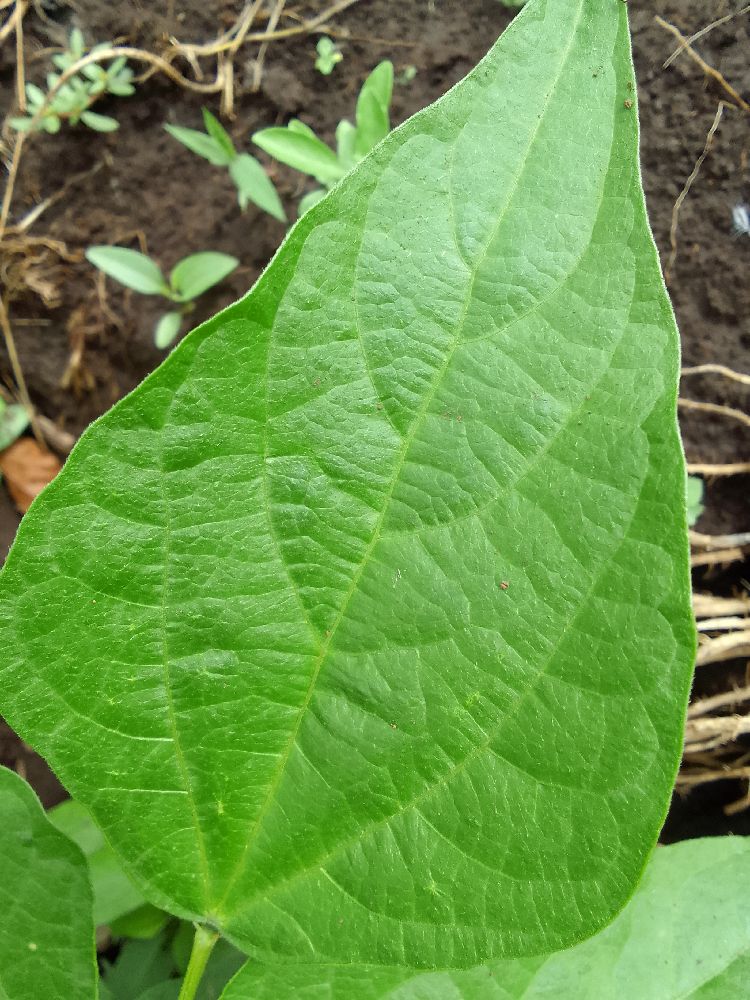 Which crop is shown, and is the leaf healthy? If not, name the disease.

common bean, healthy
